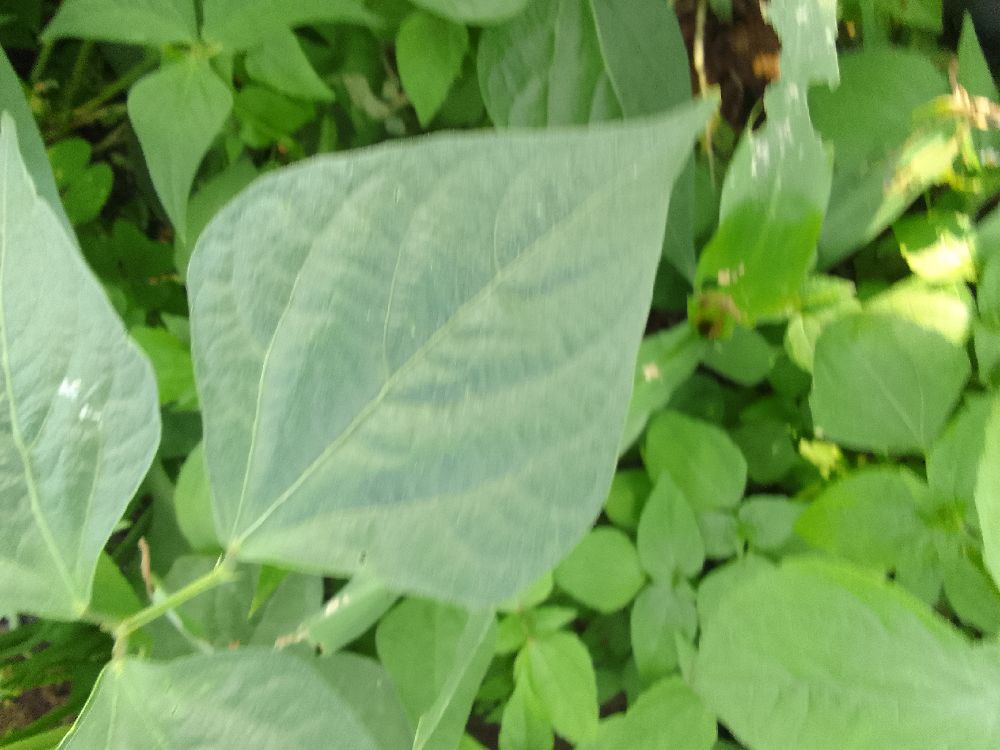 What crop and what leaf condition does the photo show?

common bean, healthy
